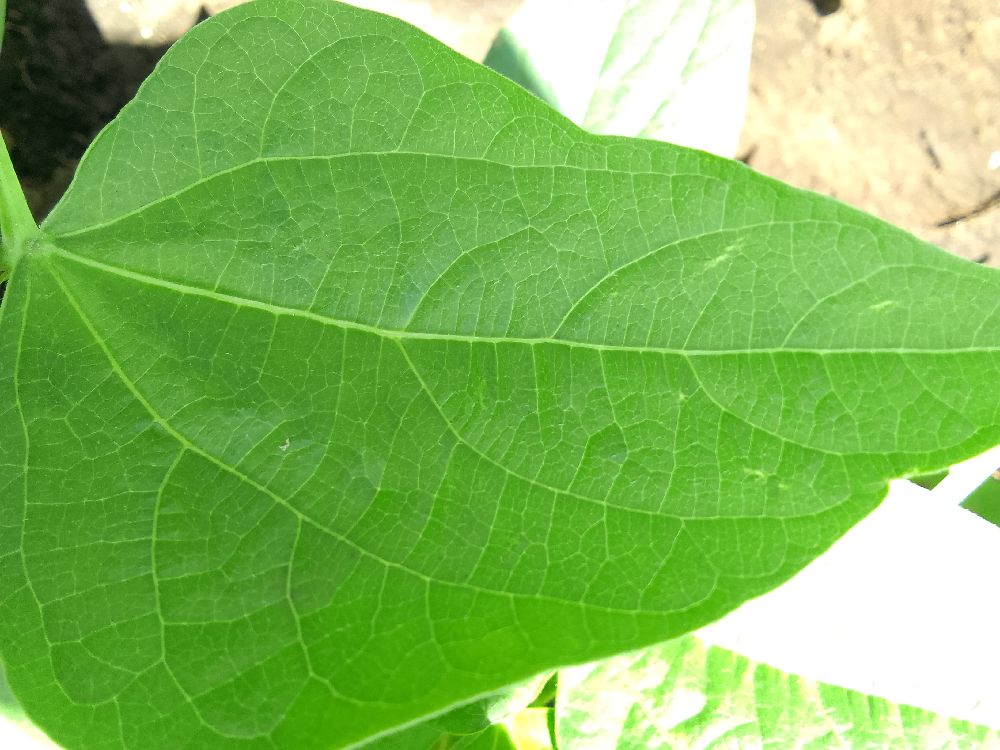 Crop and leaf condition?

common bean, healthy
